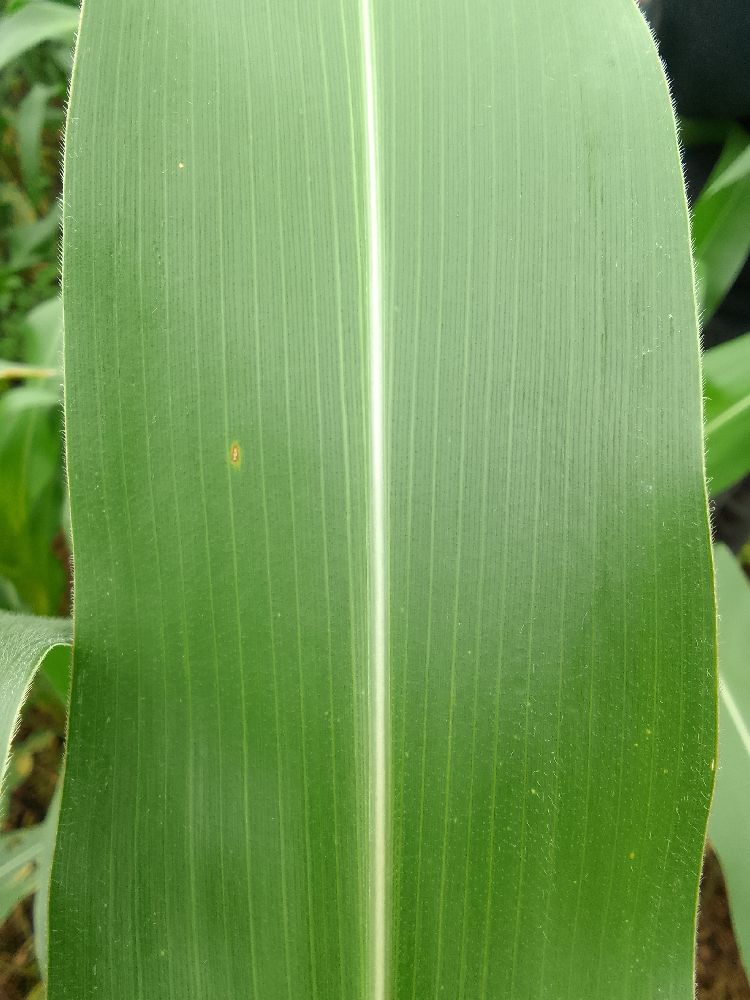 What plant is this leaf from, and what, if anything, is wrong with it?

maize, healthy
